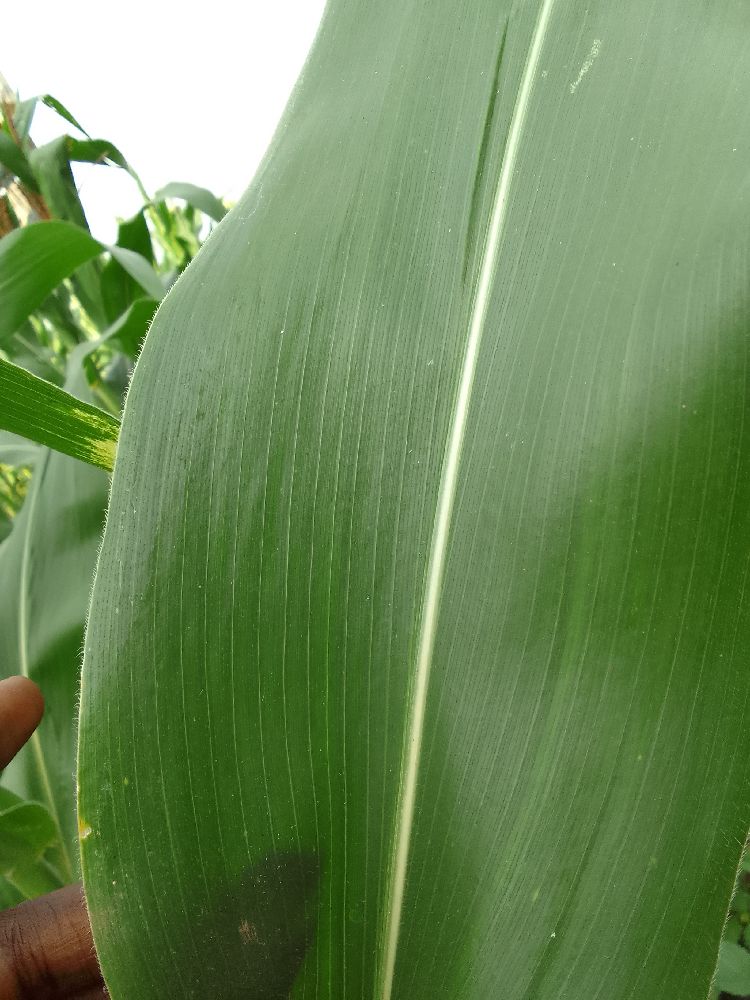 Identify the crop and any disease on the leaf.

maize, healthy
